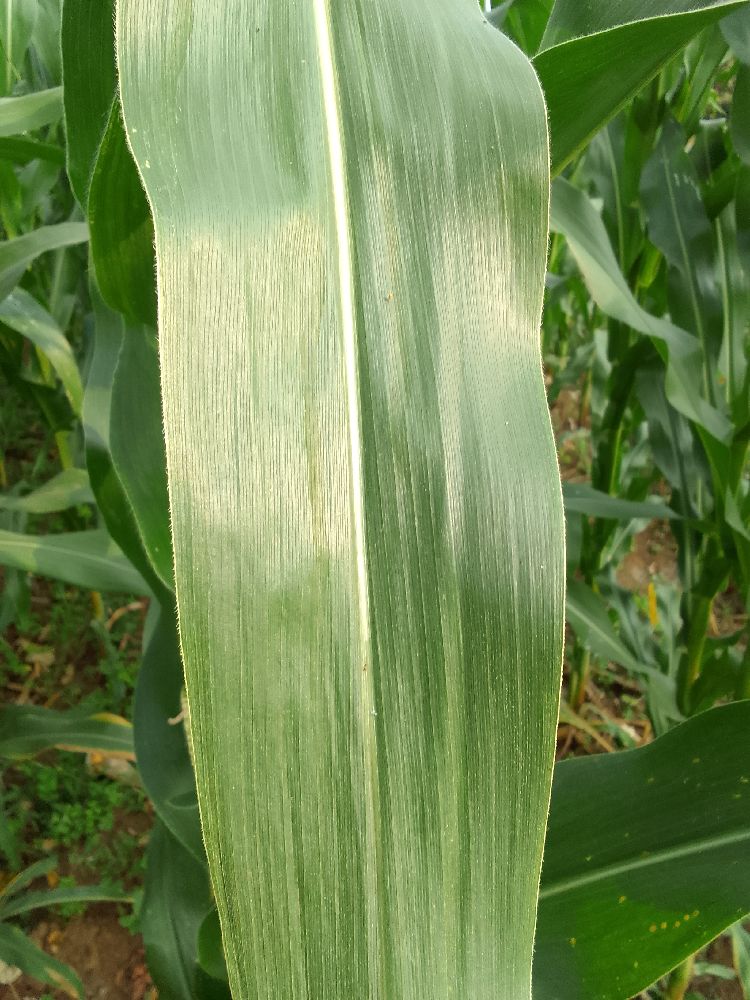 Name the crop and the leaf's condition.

maize, healthy
